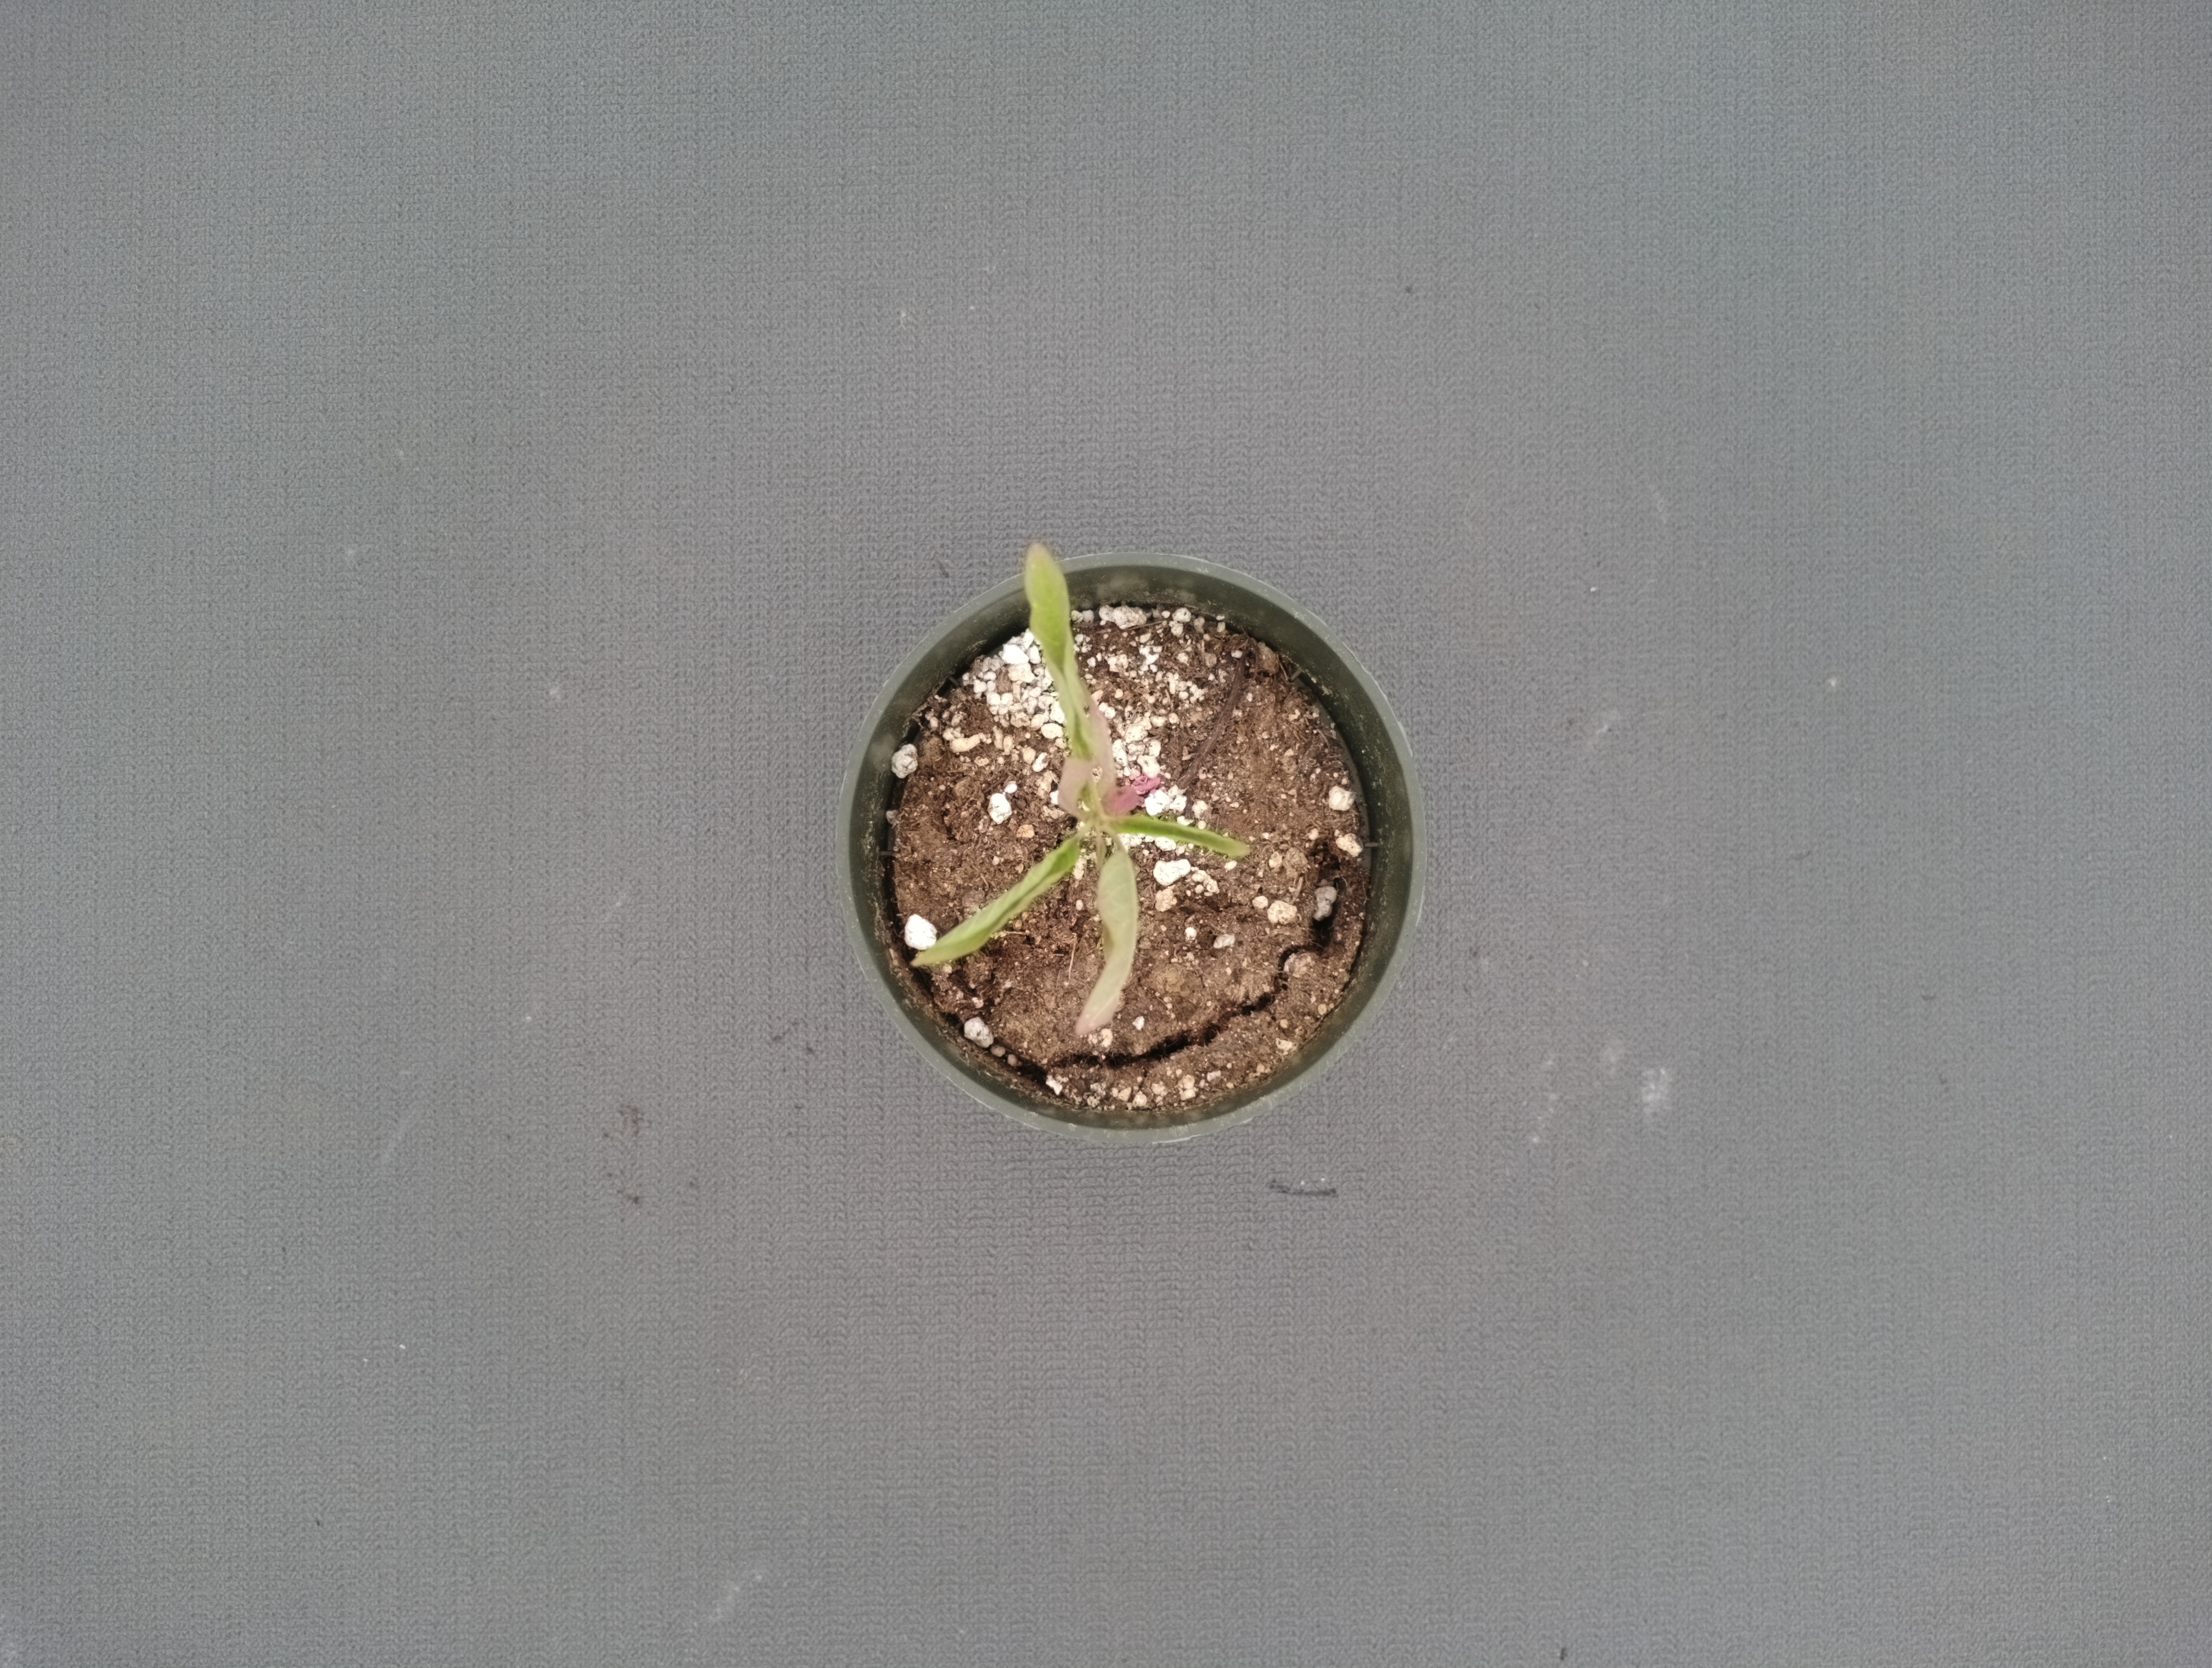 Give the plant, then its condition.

waterhemp, foliar distortion
